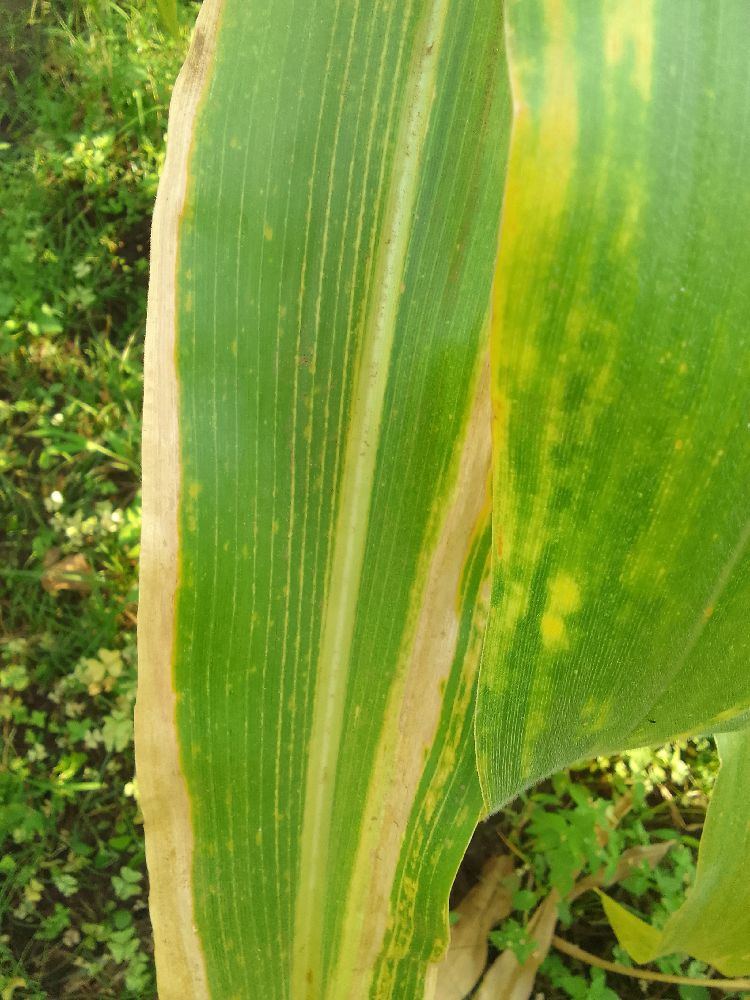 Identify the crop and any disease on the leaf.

maize, maize lethal necrosis
